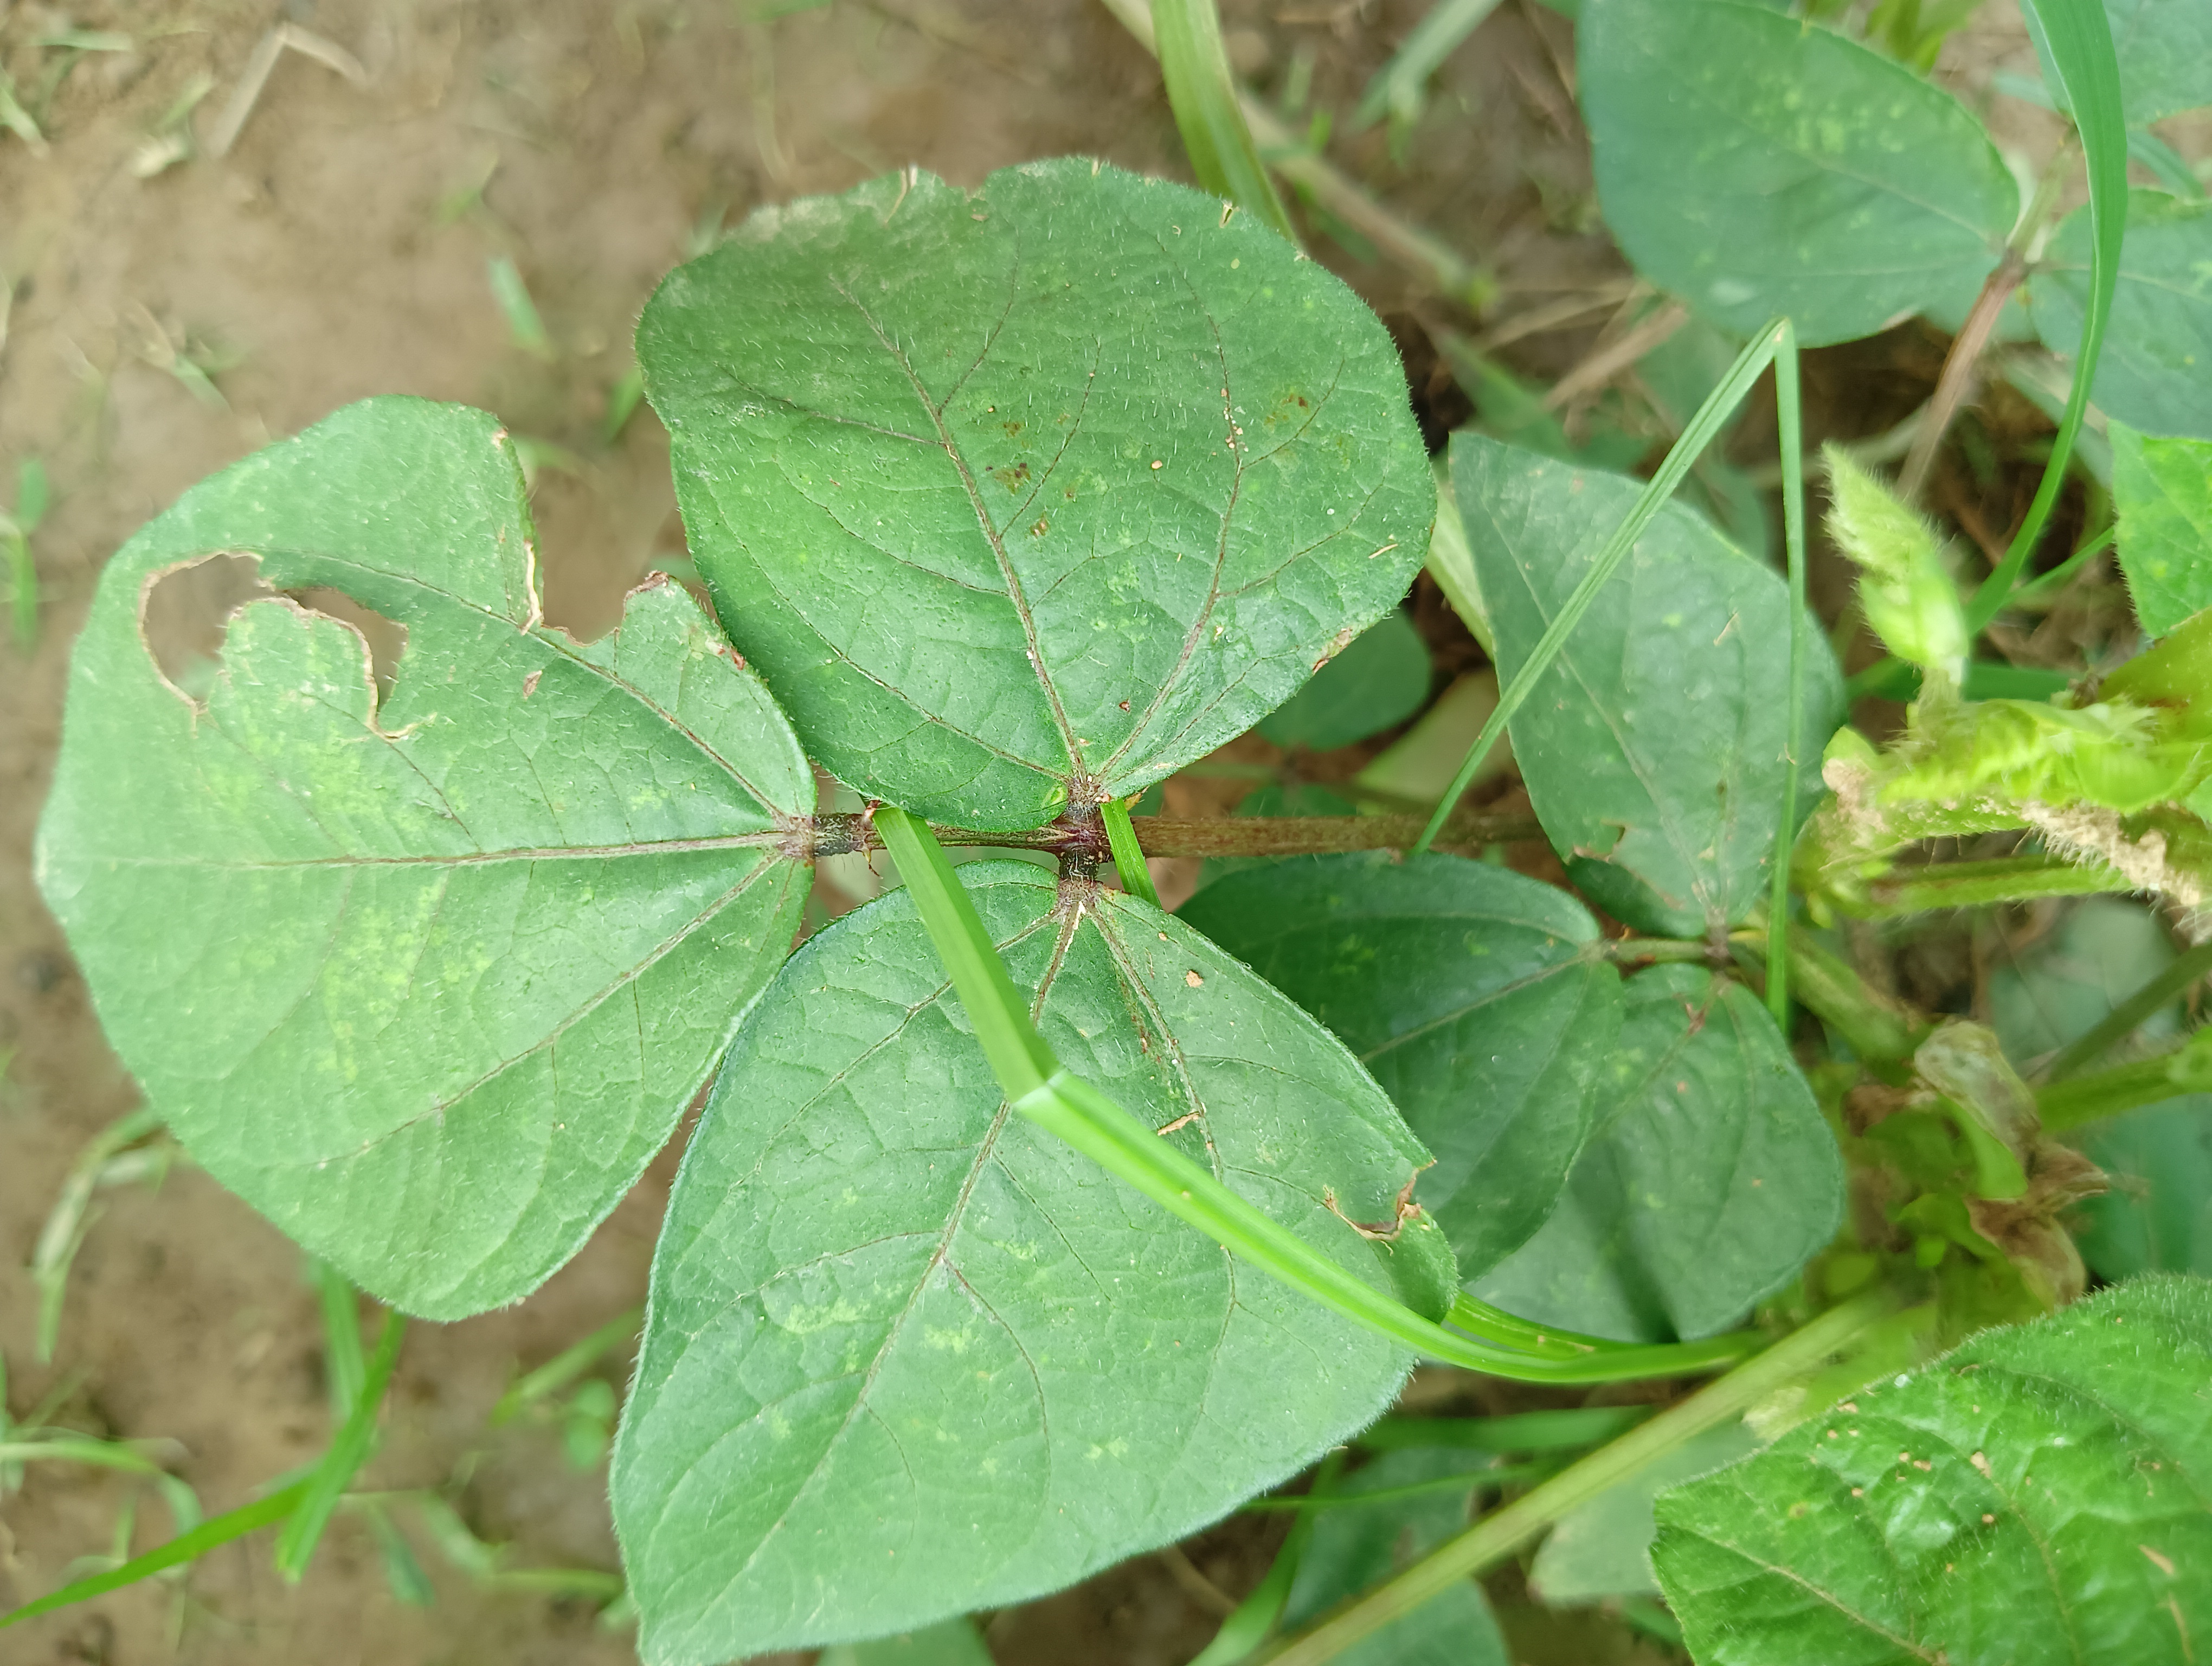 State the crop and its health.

mungbean, healthy
